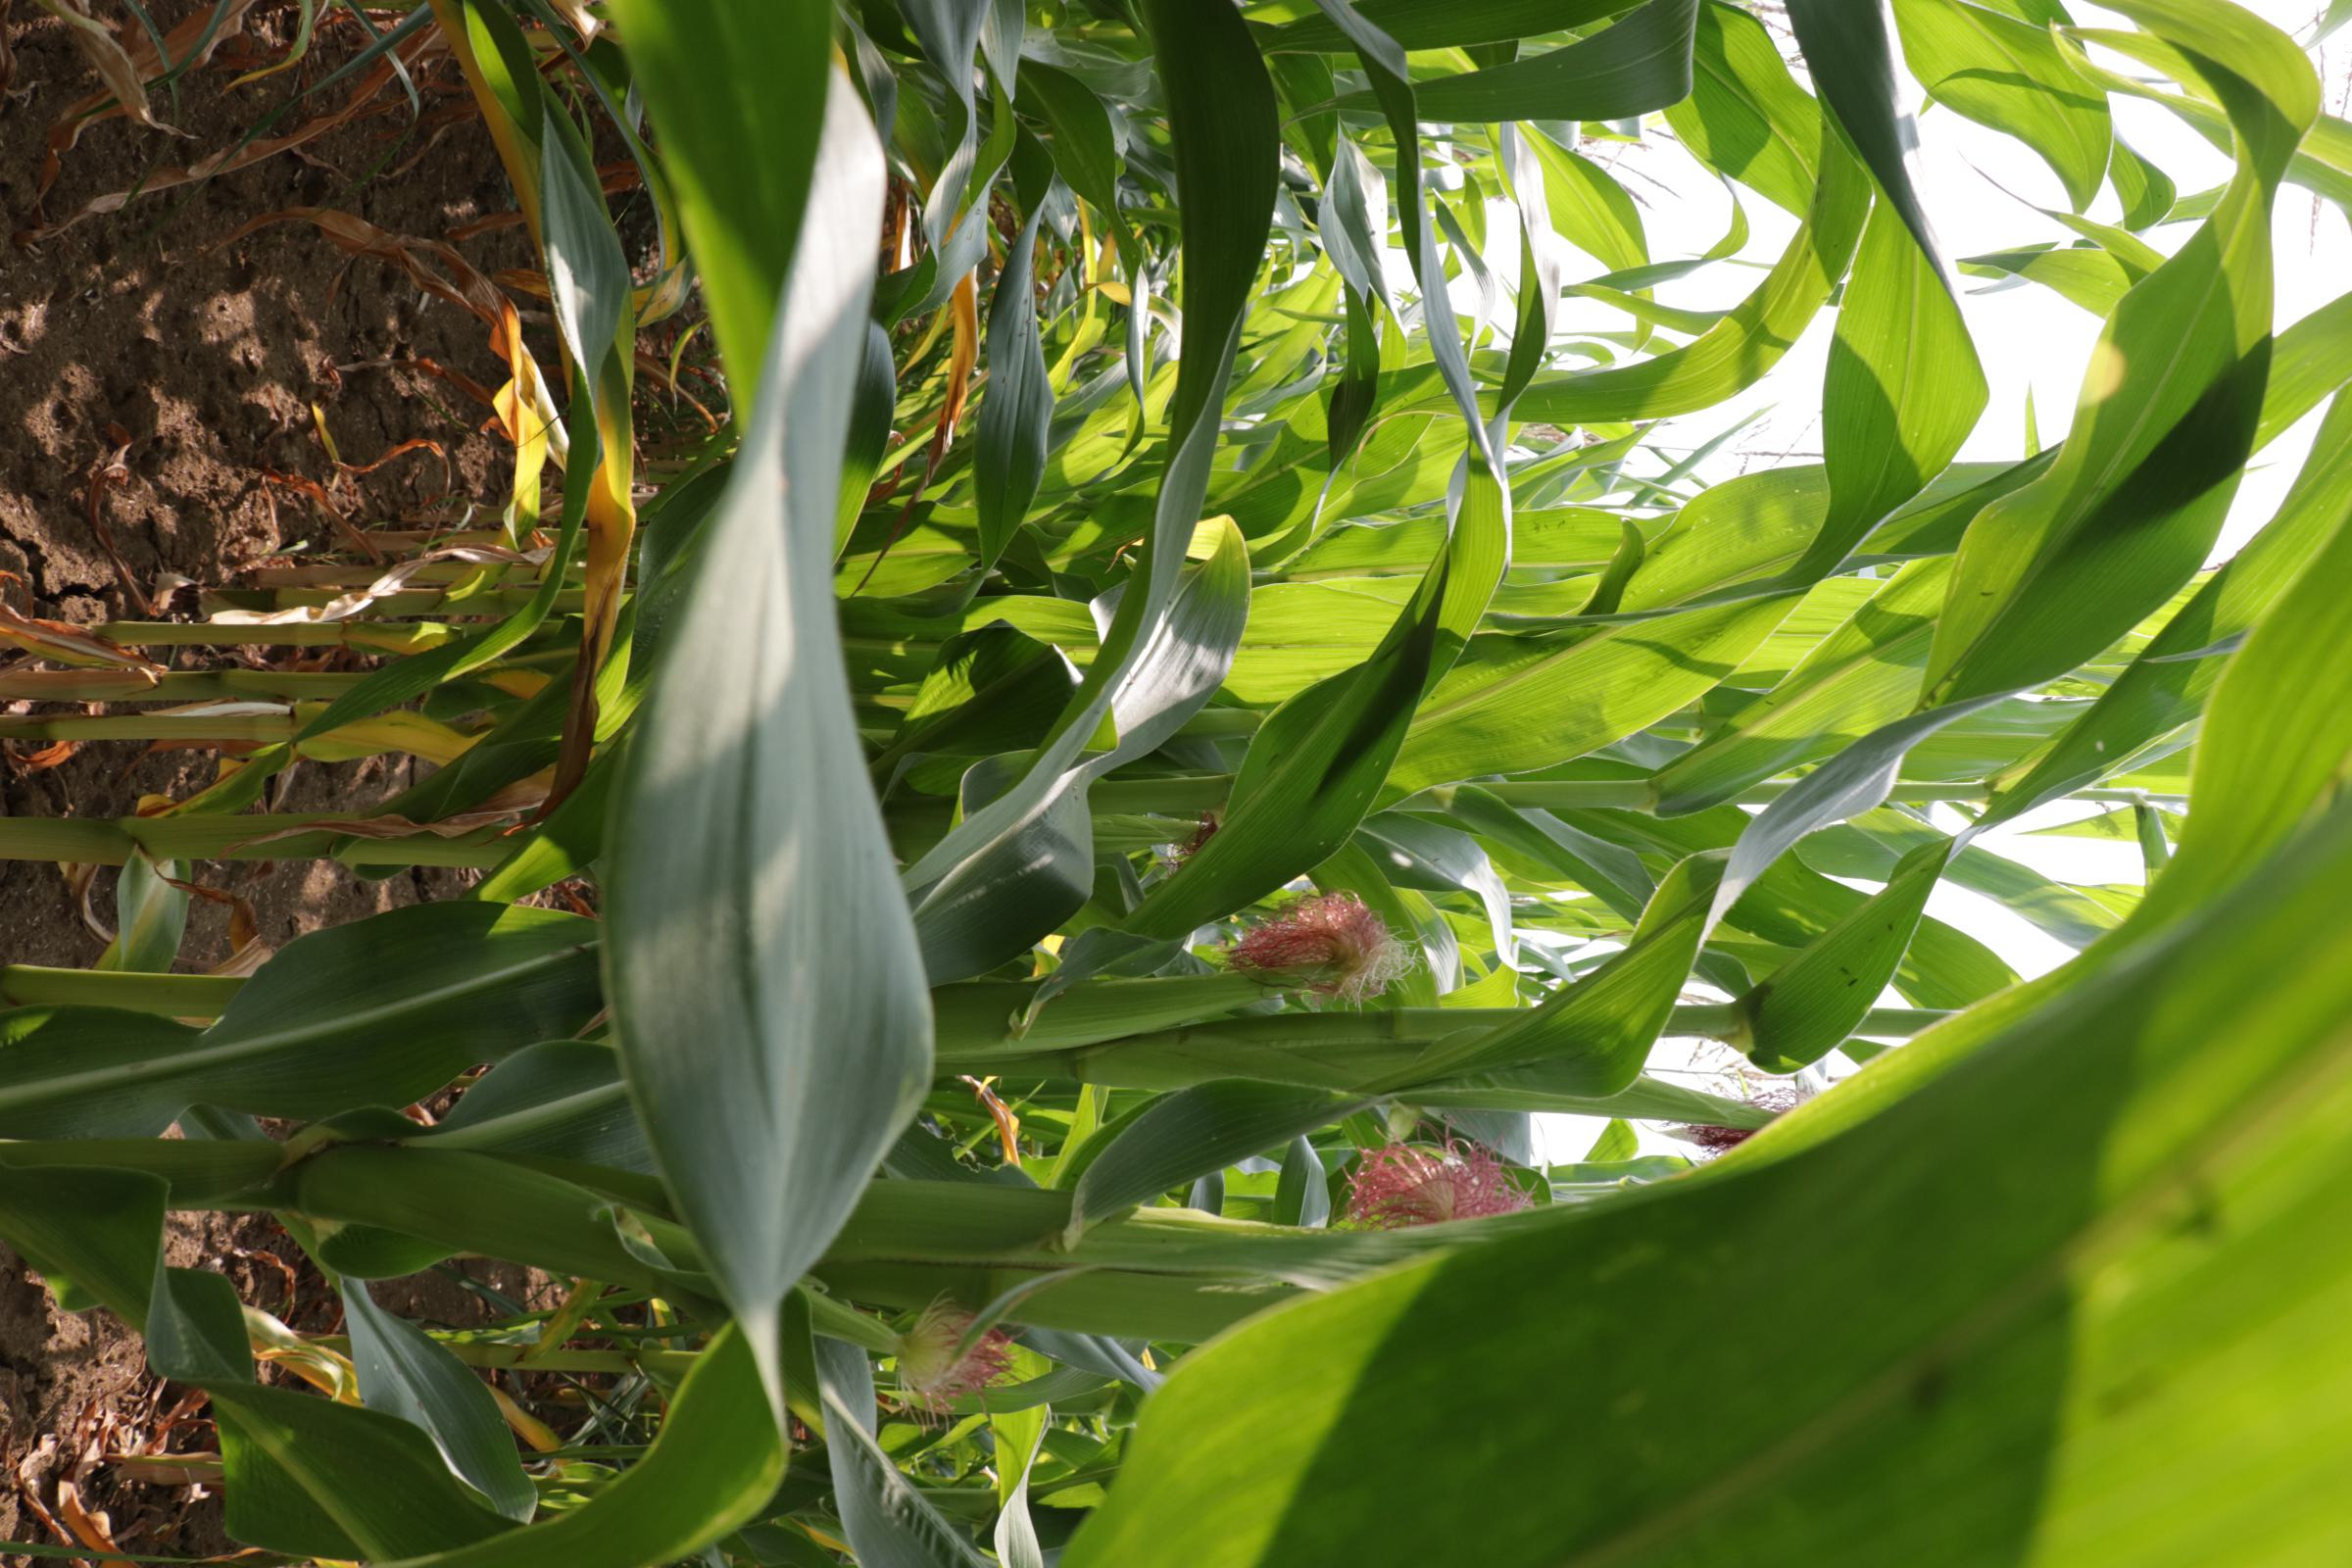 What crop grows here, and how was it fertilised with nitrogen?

maize, no added nitrogen
